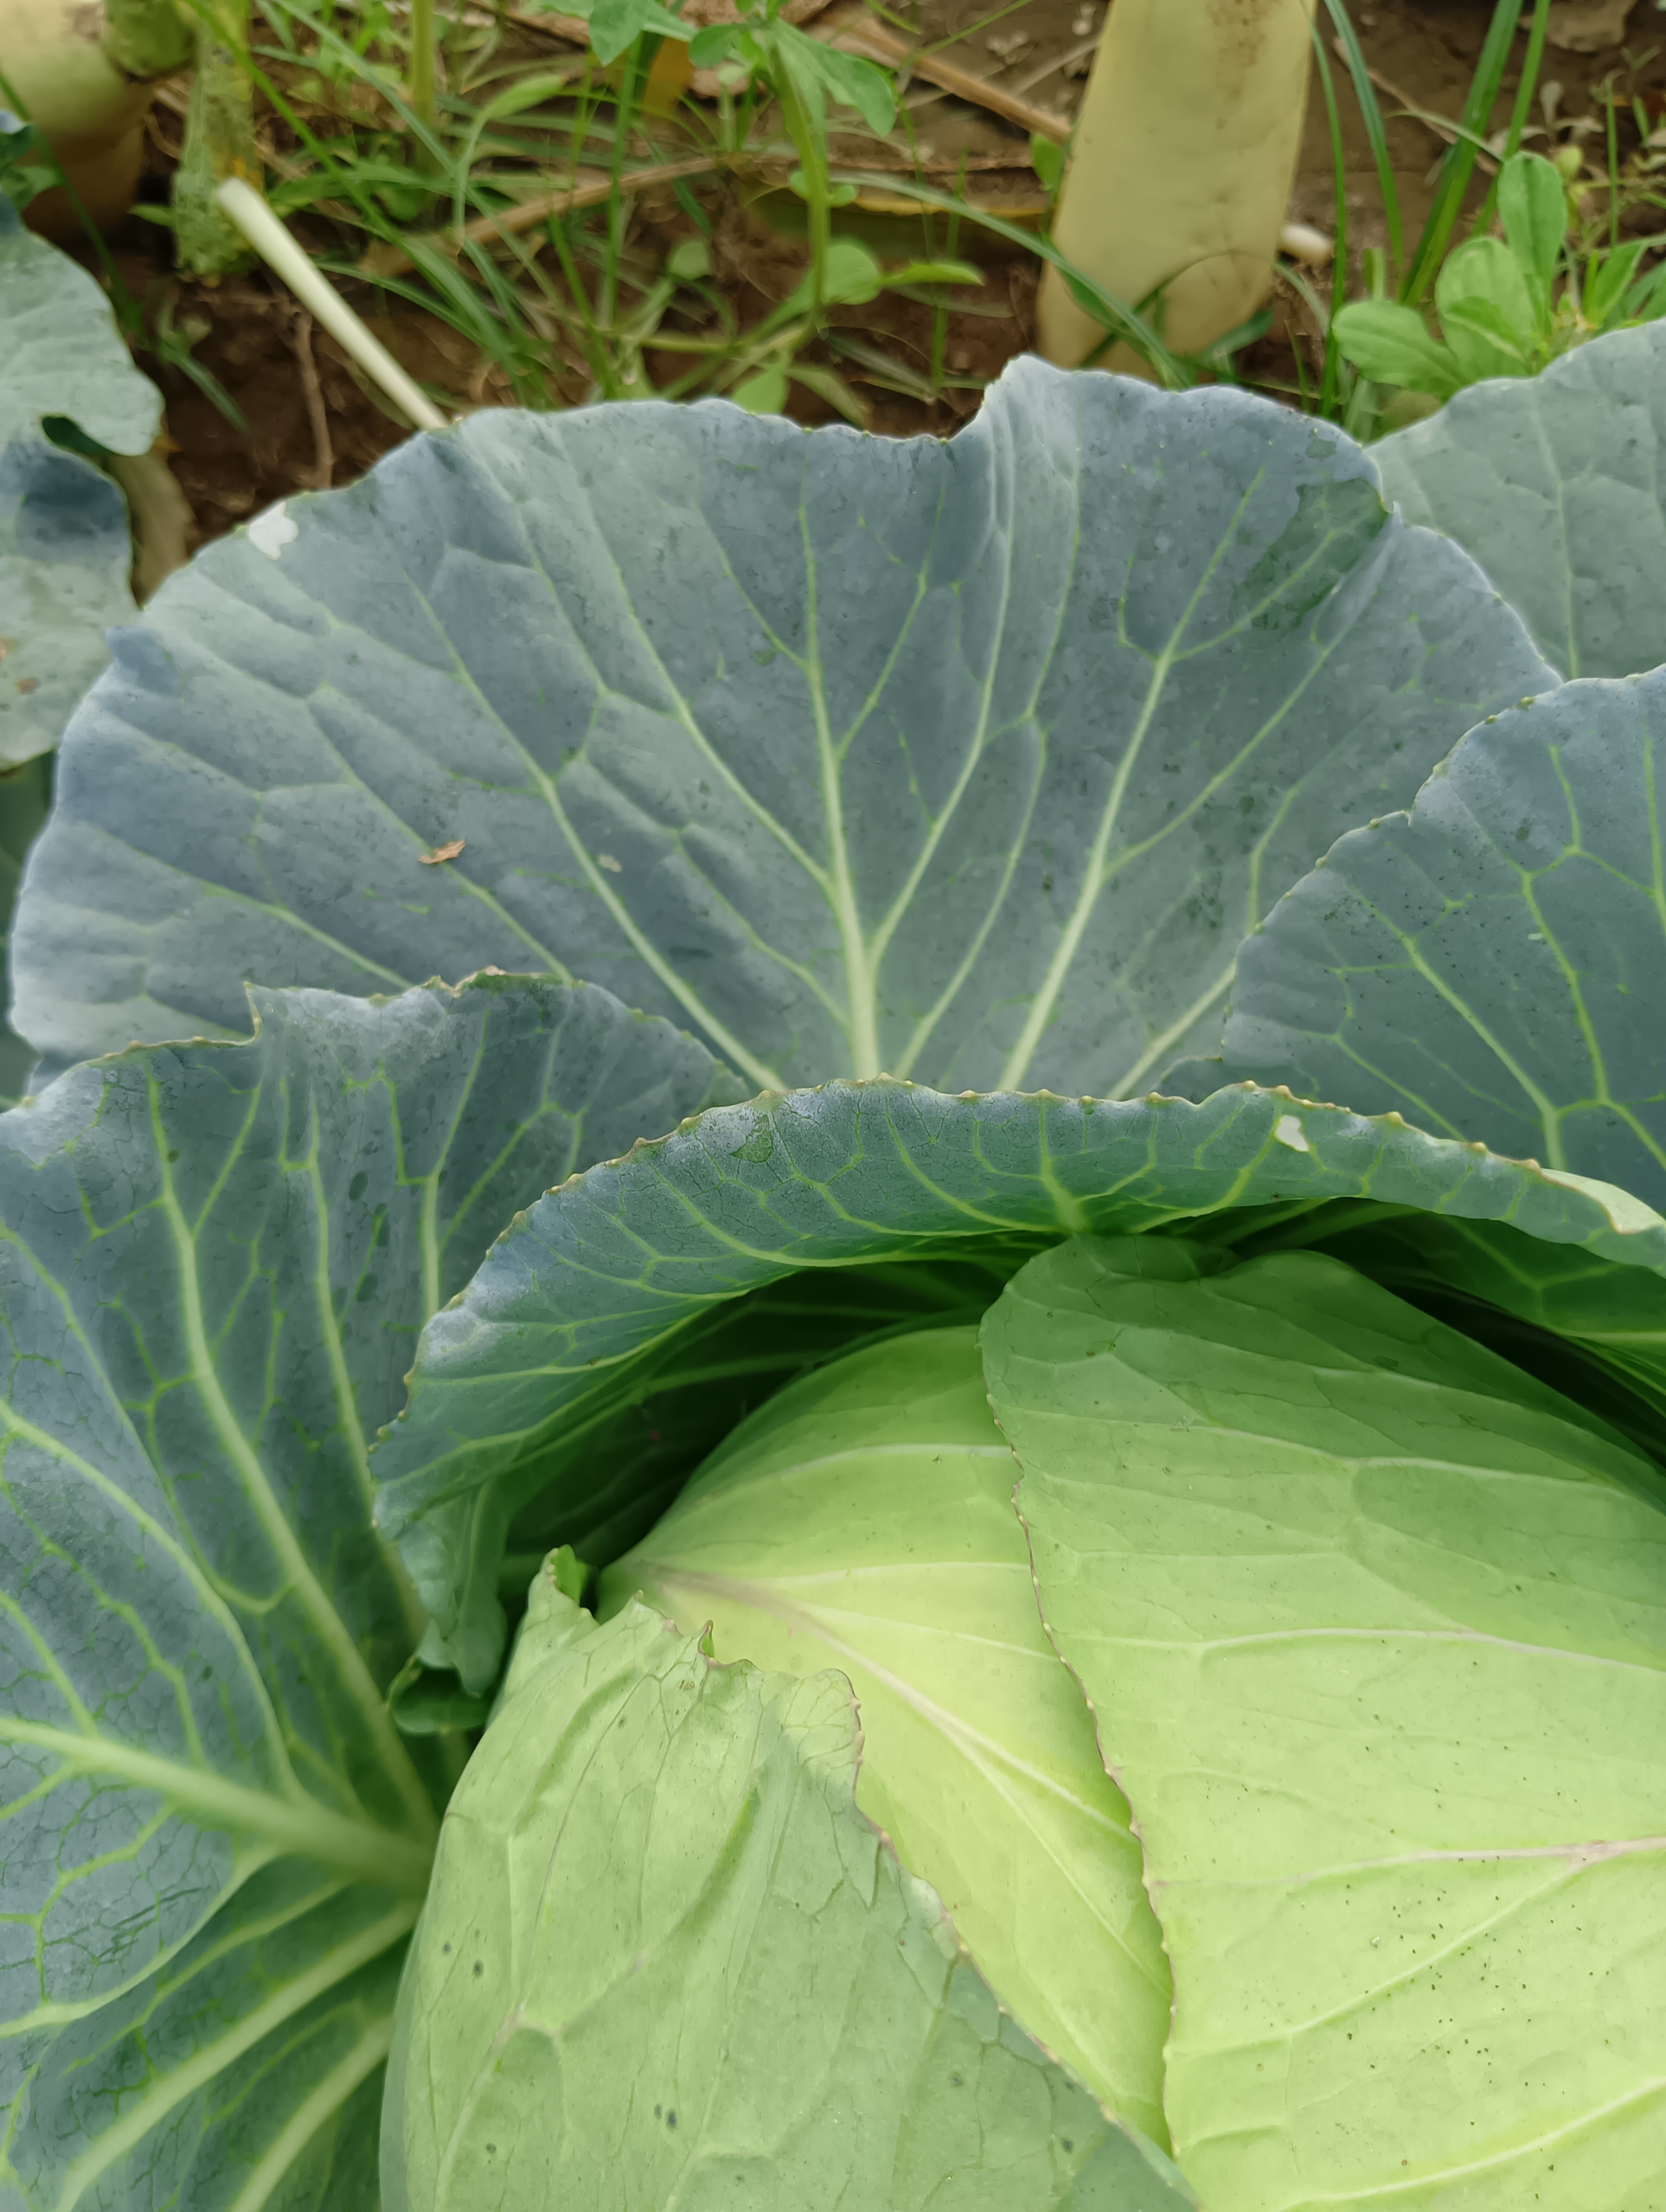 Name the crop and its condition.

cabbage, healthy
